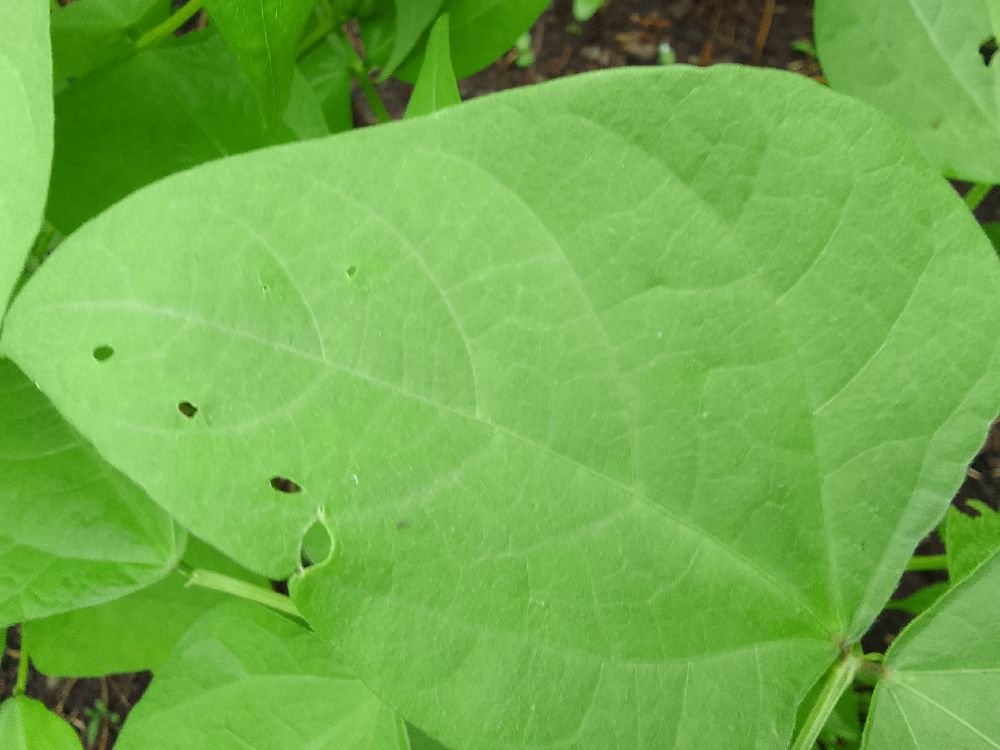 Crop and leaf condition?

common bean, healthy
